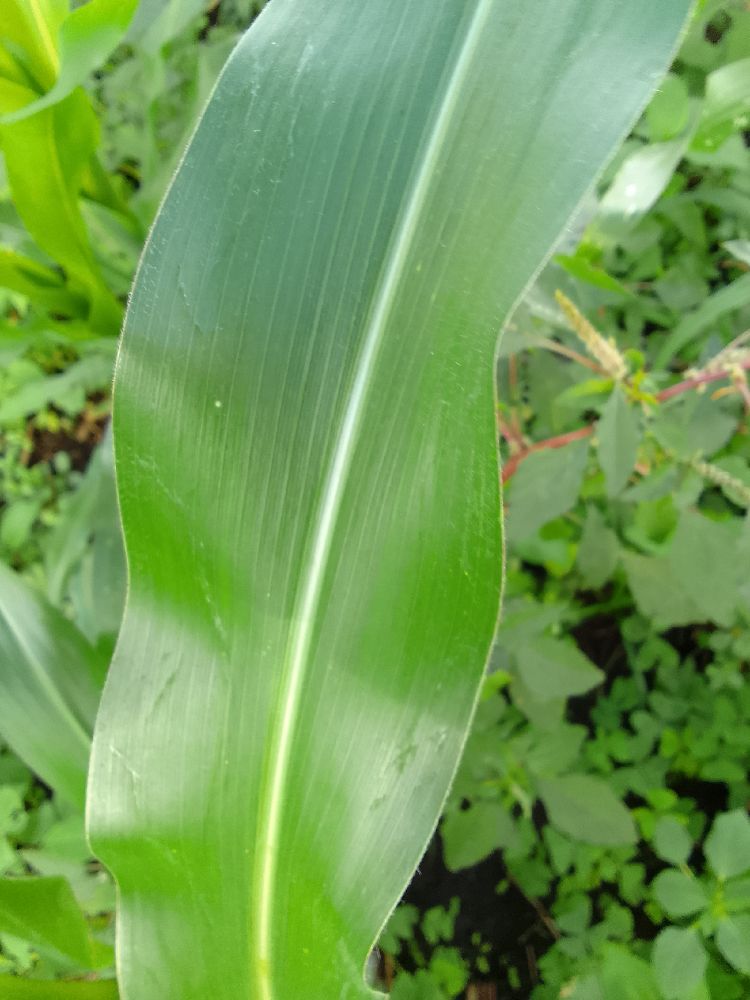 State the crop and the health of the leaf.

maize, healthy
